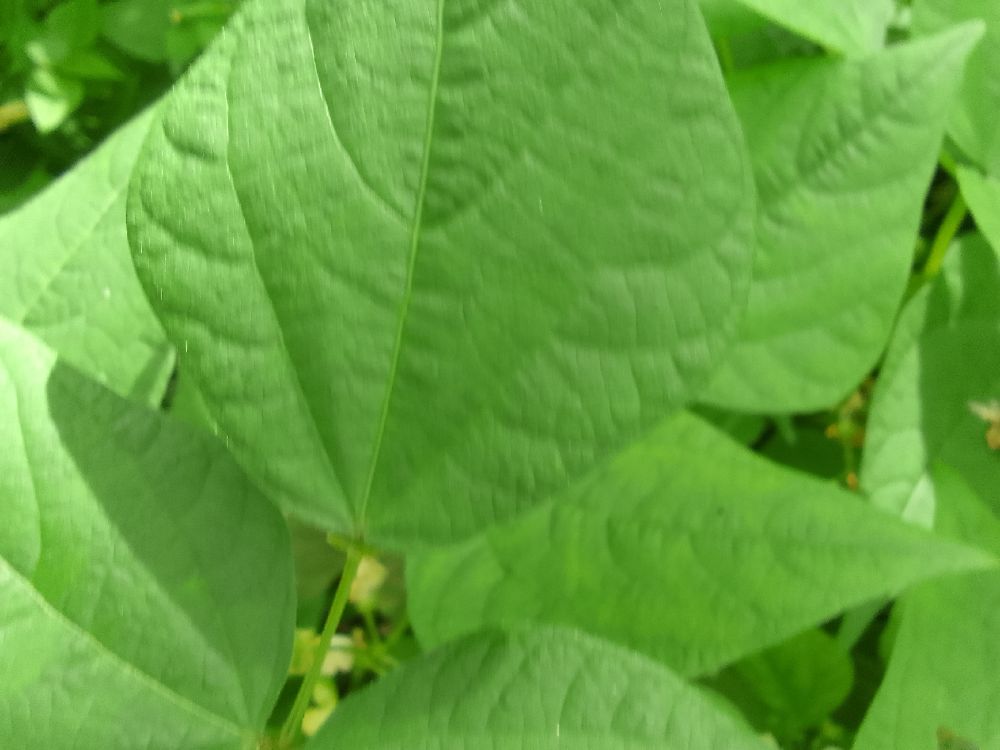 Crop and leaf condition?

common bean, healthy
